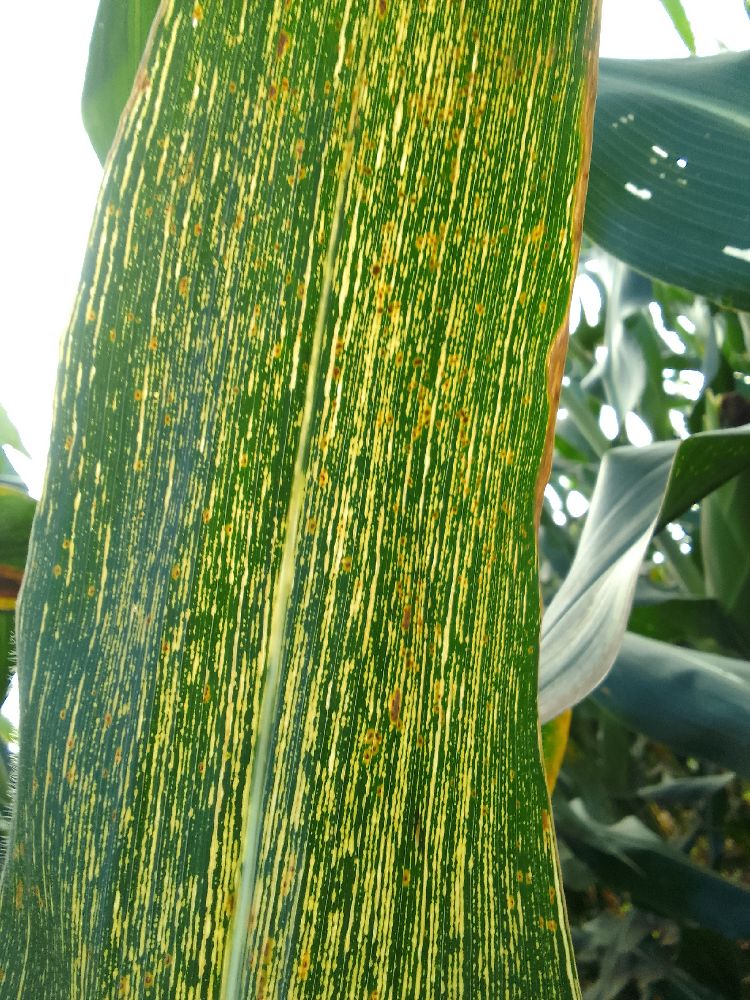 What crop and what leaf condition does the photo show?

maize, maize streak virus
